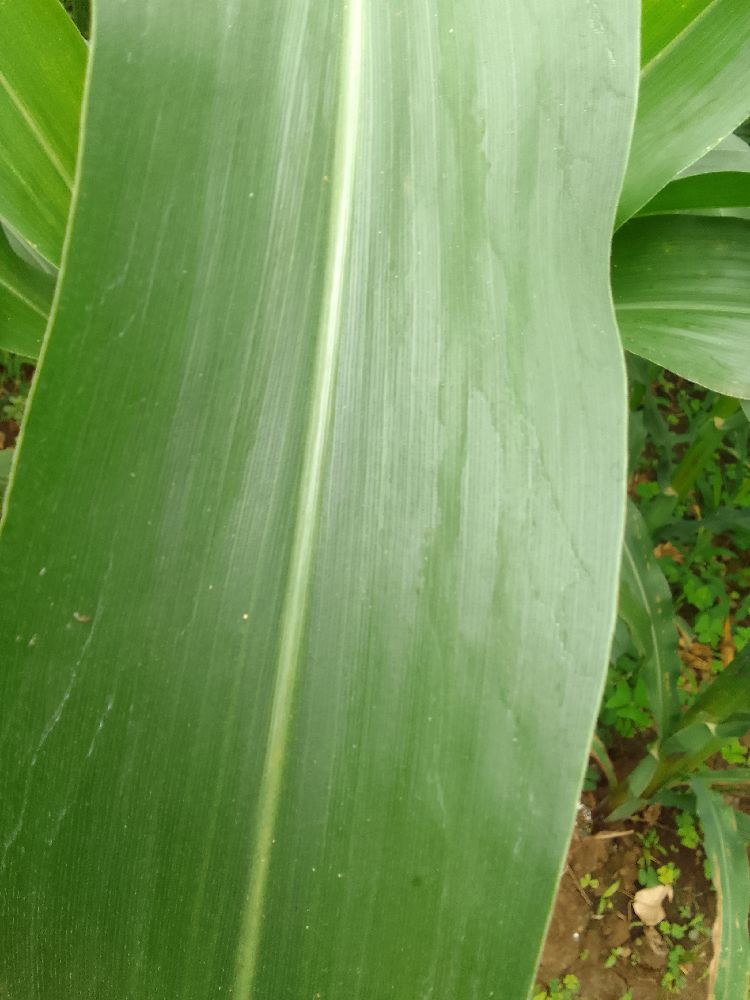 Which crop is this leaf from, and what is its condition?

maize, healthy
